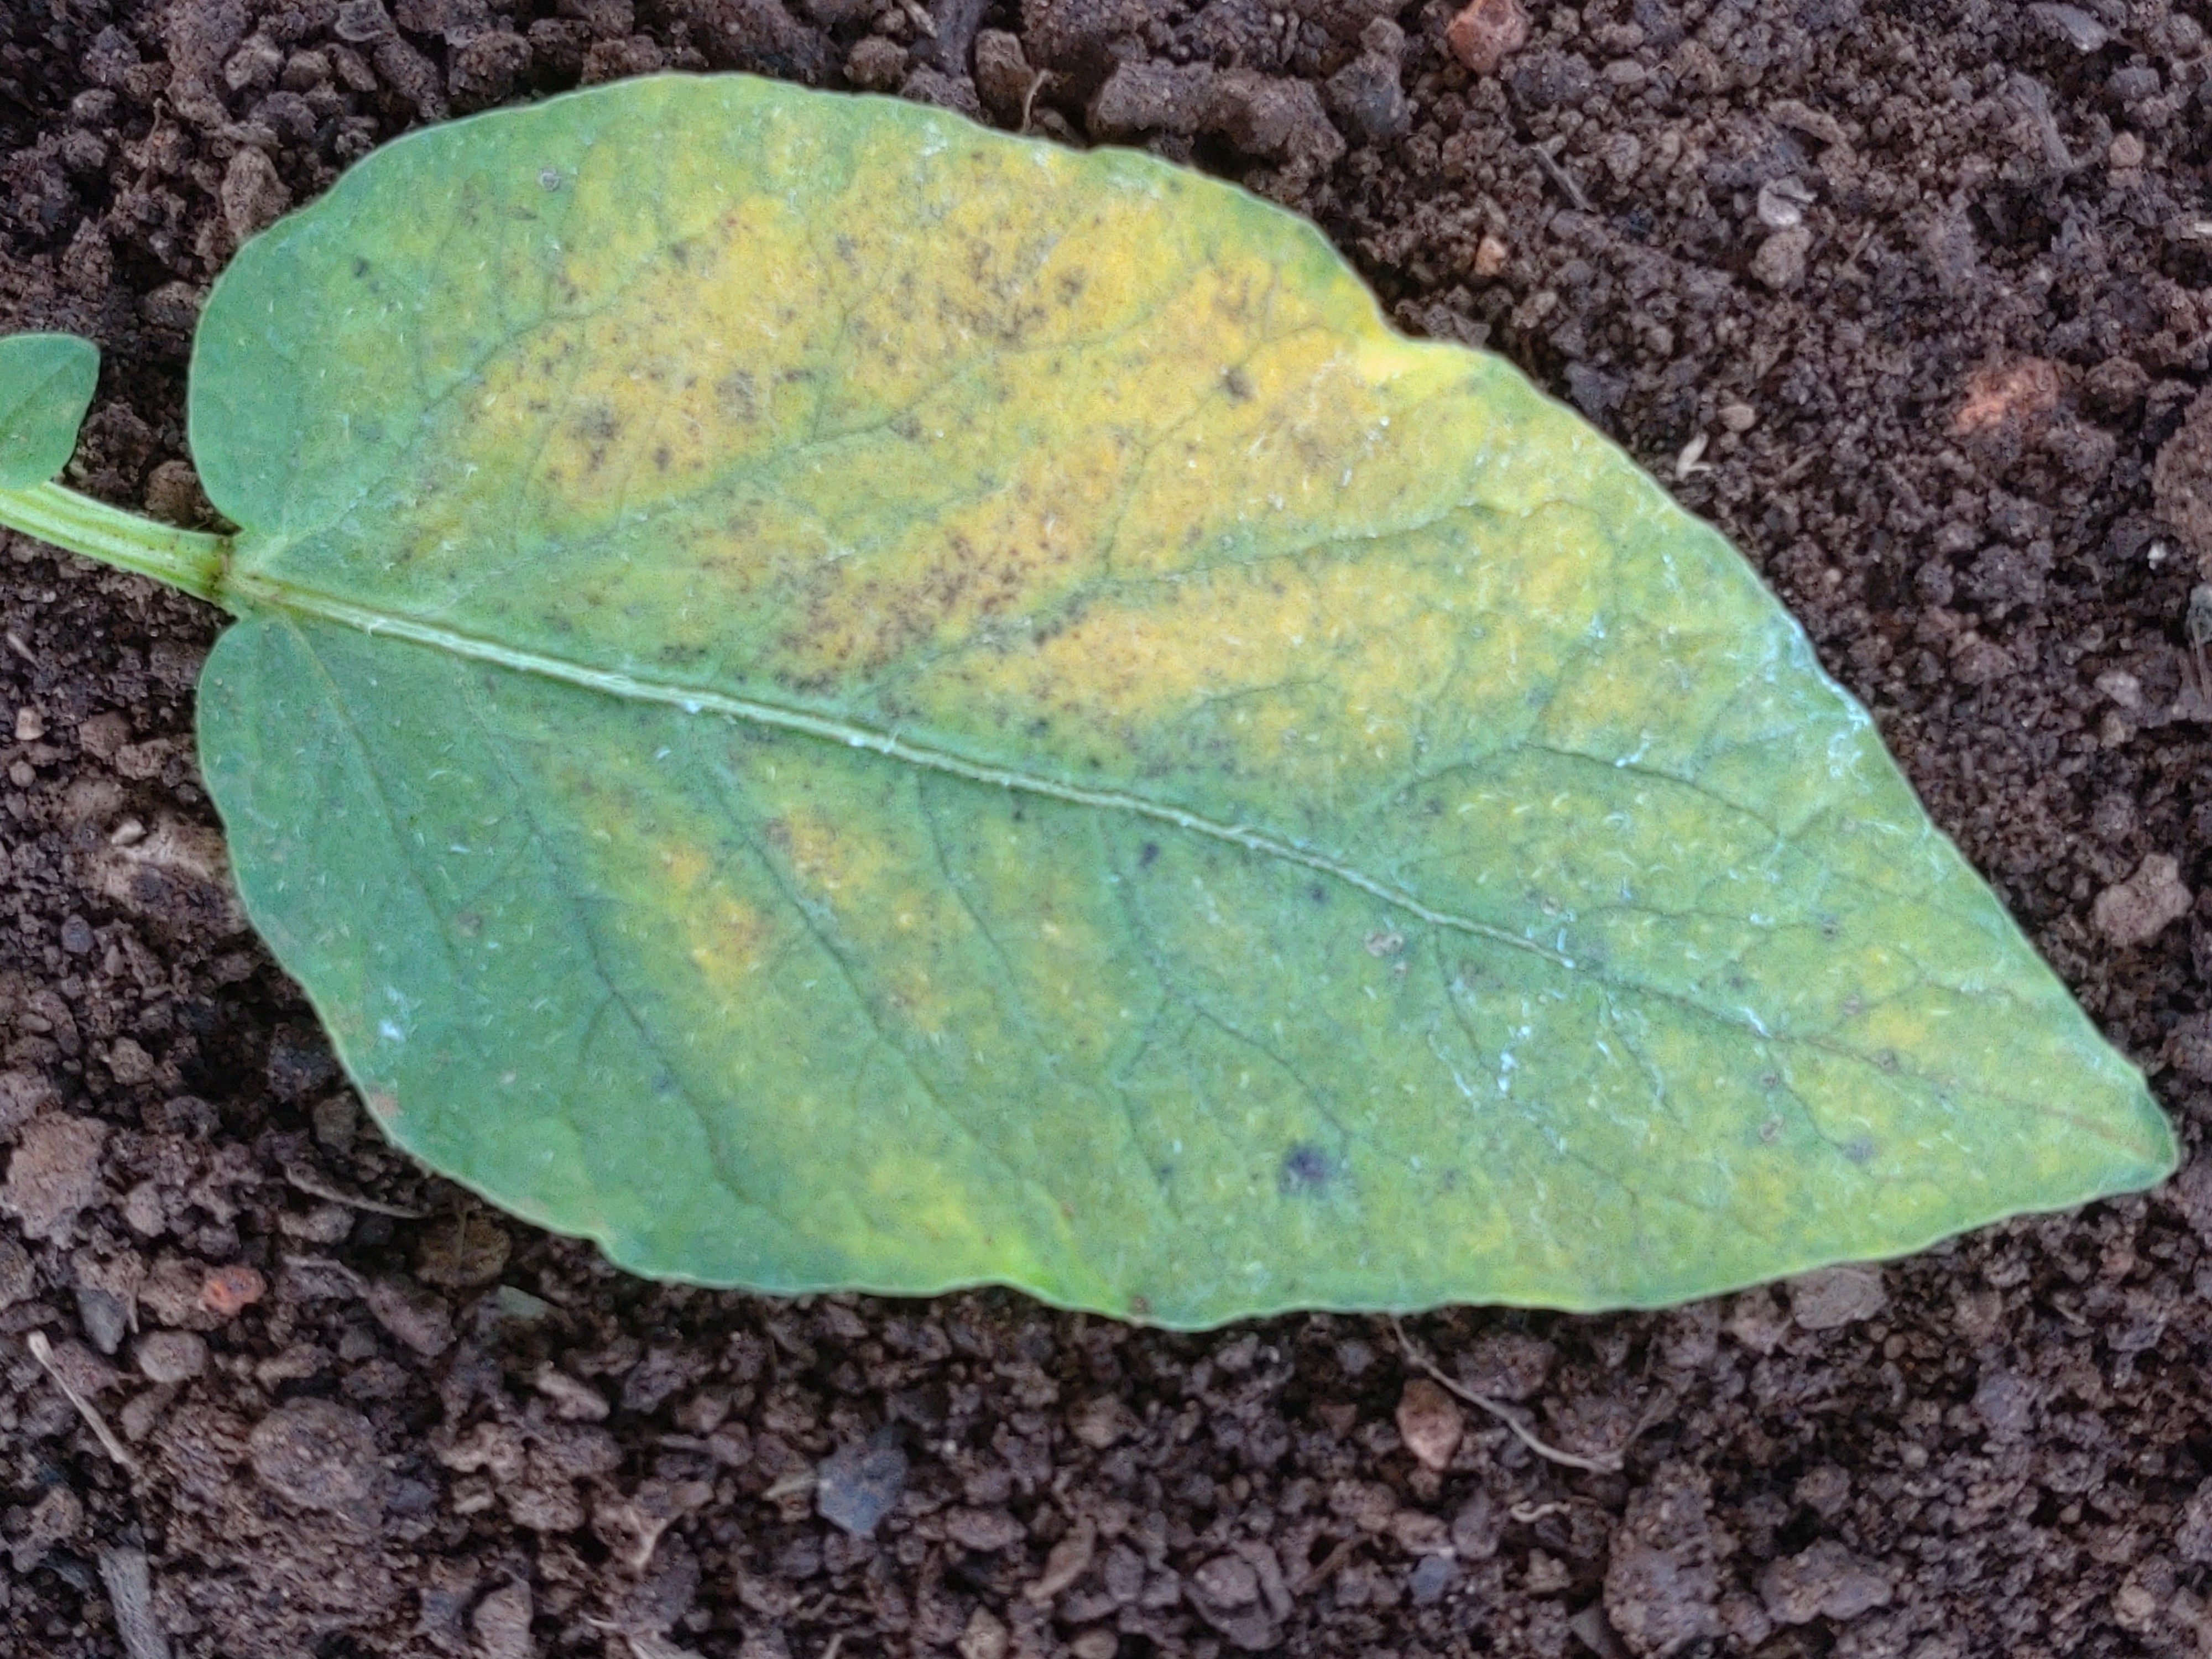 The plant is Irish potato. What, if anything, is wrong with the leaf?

late blight
